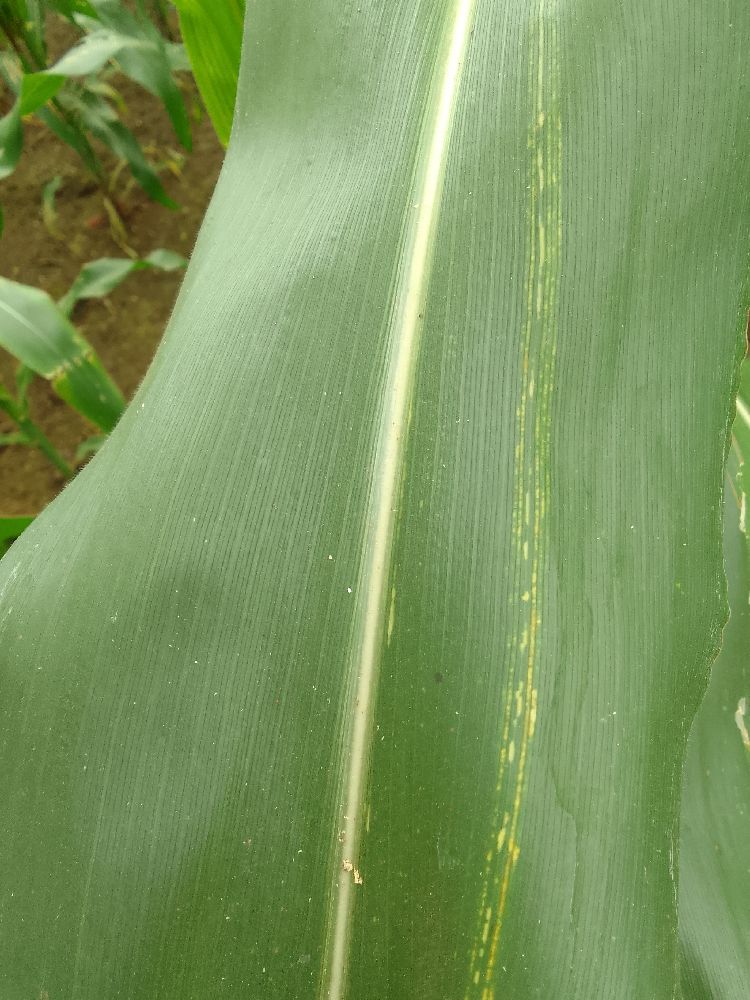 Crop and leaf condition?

maize, maize streak virus
